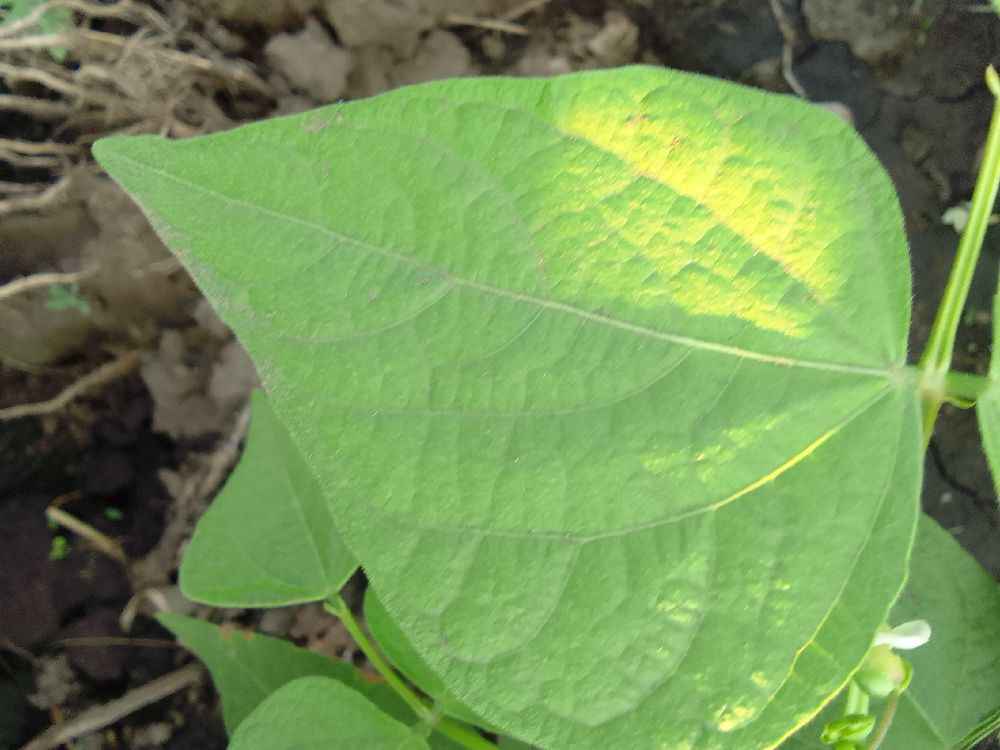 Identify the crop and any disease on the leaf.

common bean, healthy
